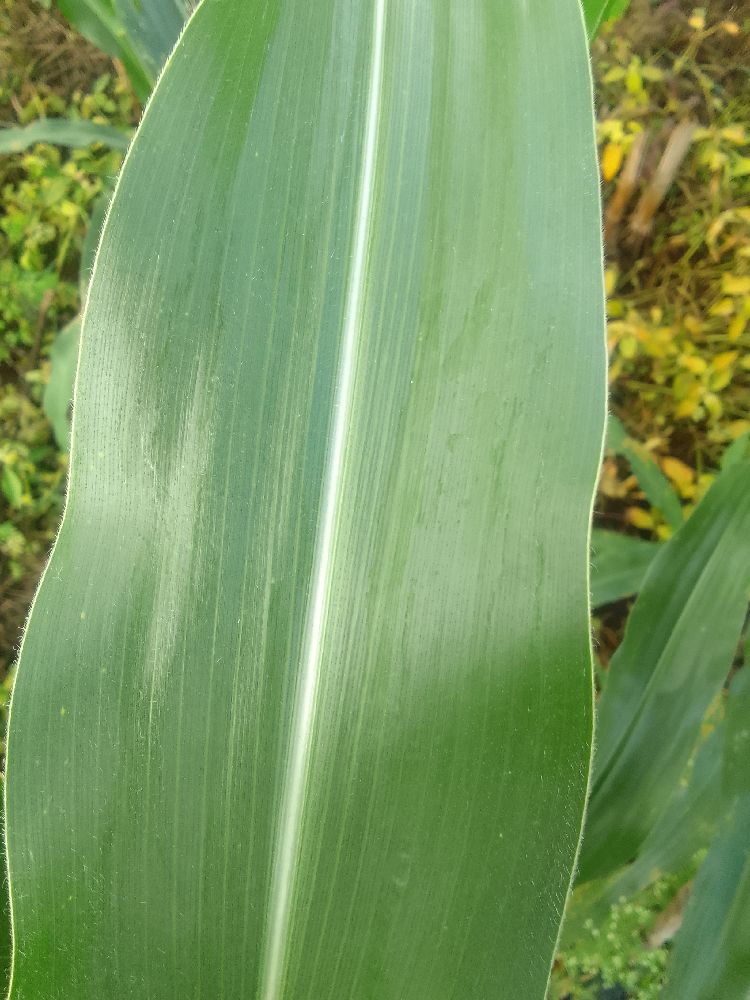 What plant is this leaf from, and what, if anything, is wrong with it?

maize, healthy
